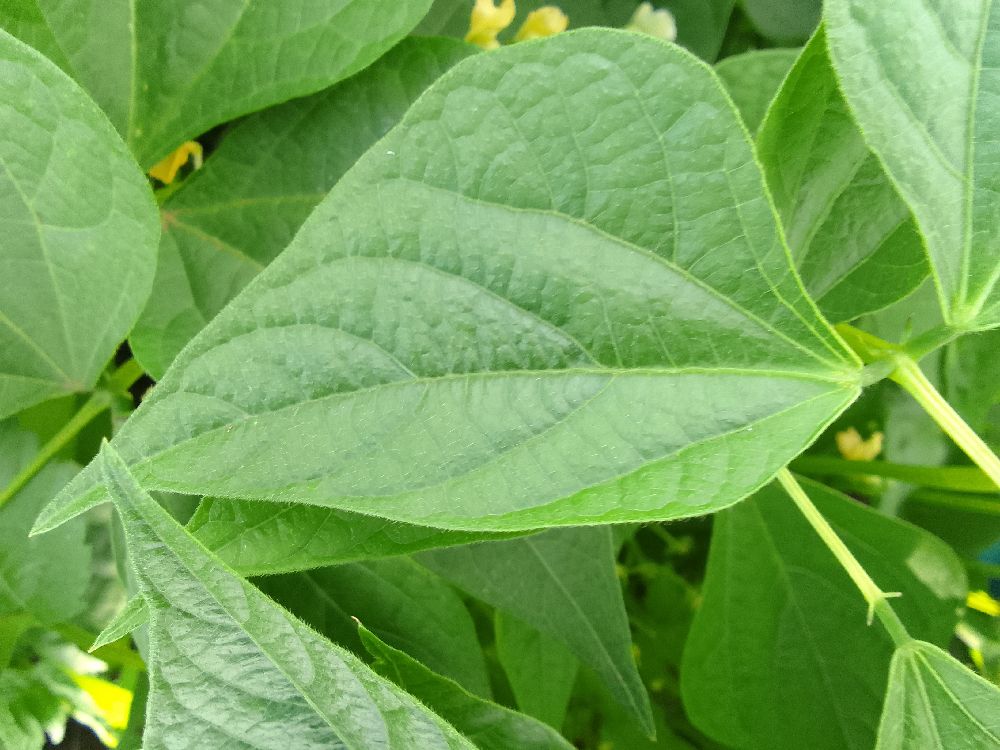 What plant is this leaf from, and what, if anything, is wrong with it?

common bean, healthy
